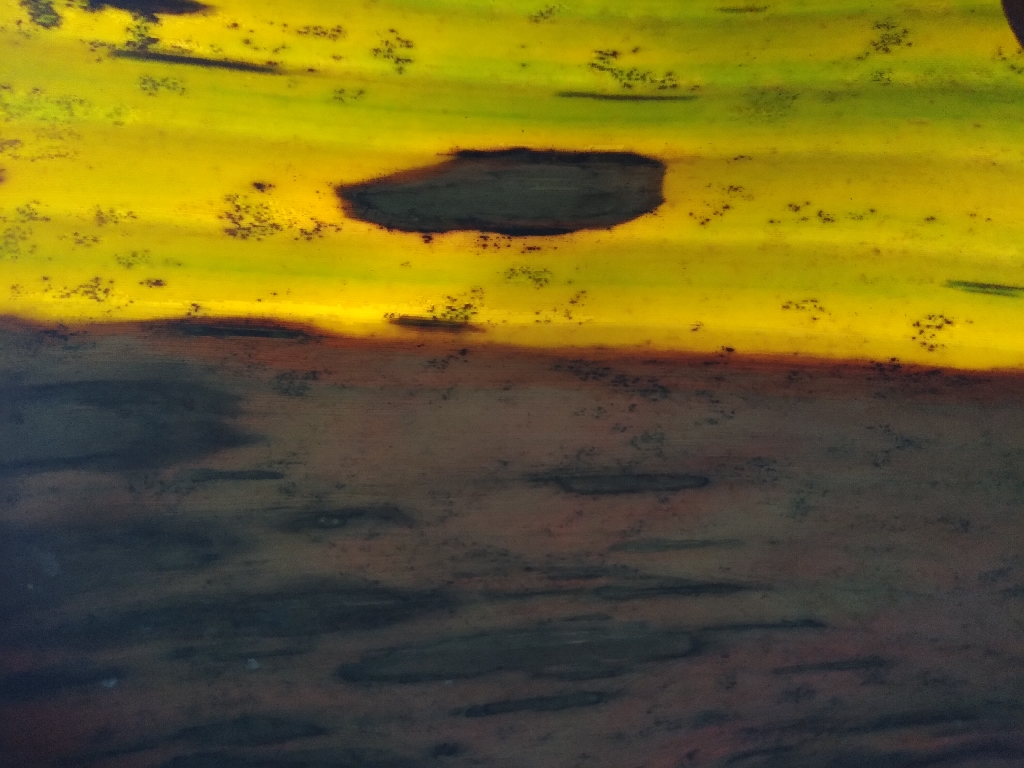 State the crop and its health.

banana, black sigatoka
